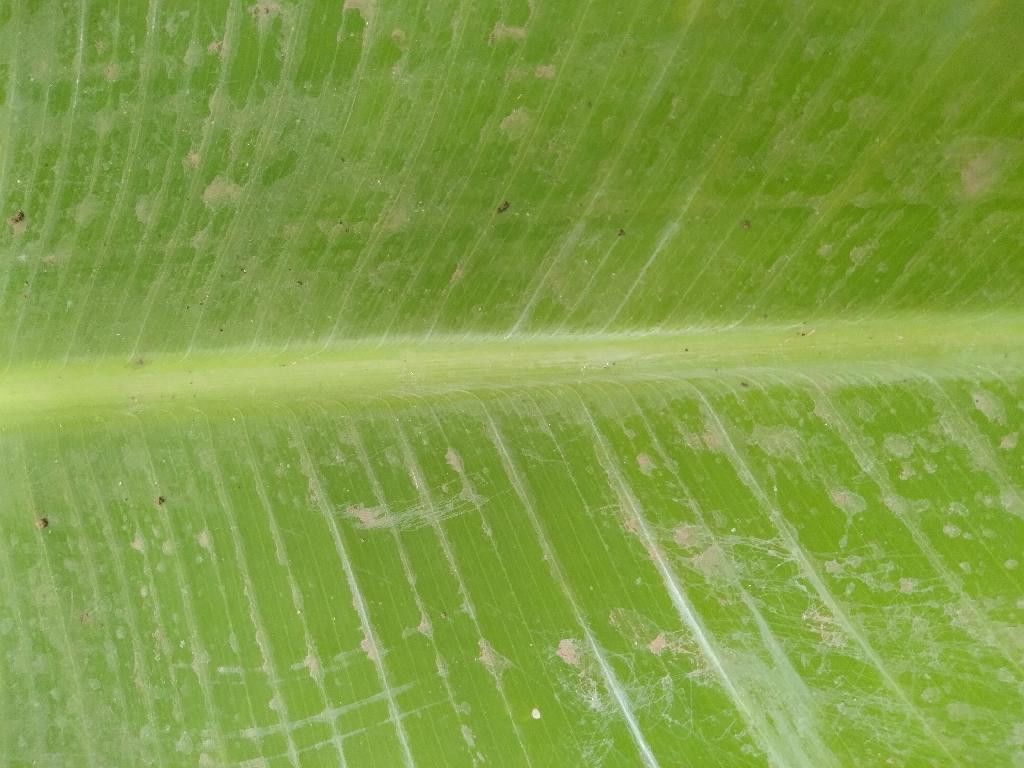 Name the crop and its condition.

banana, healthy
